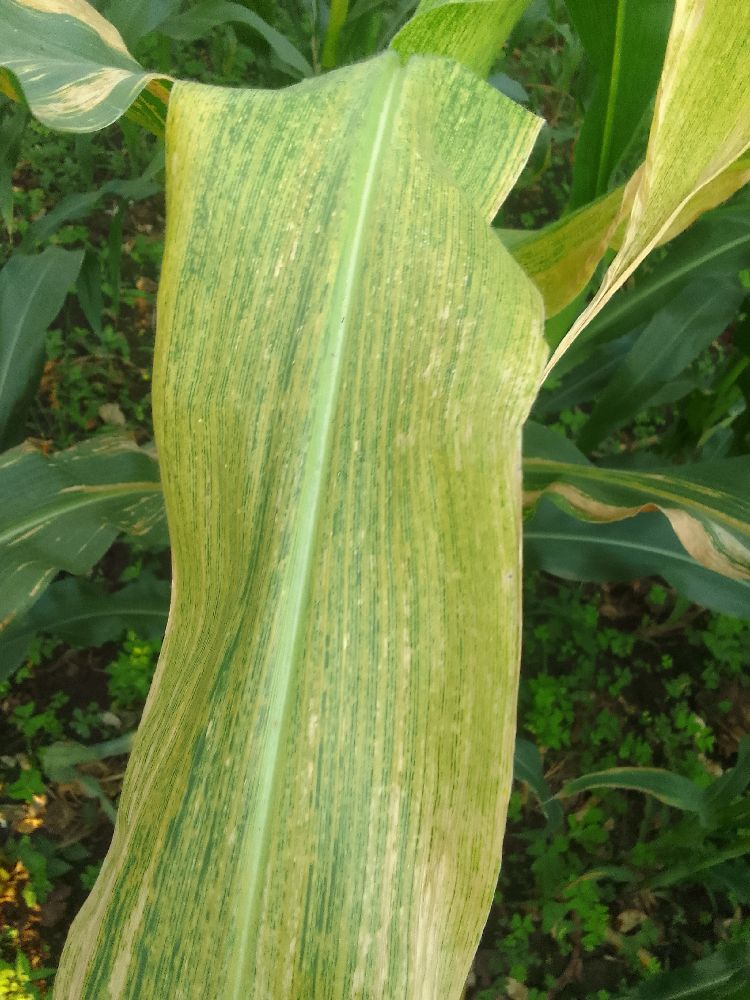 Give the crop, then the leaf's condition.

maize, maize lethal necrosis
